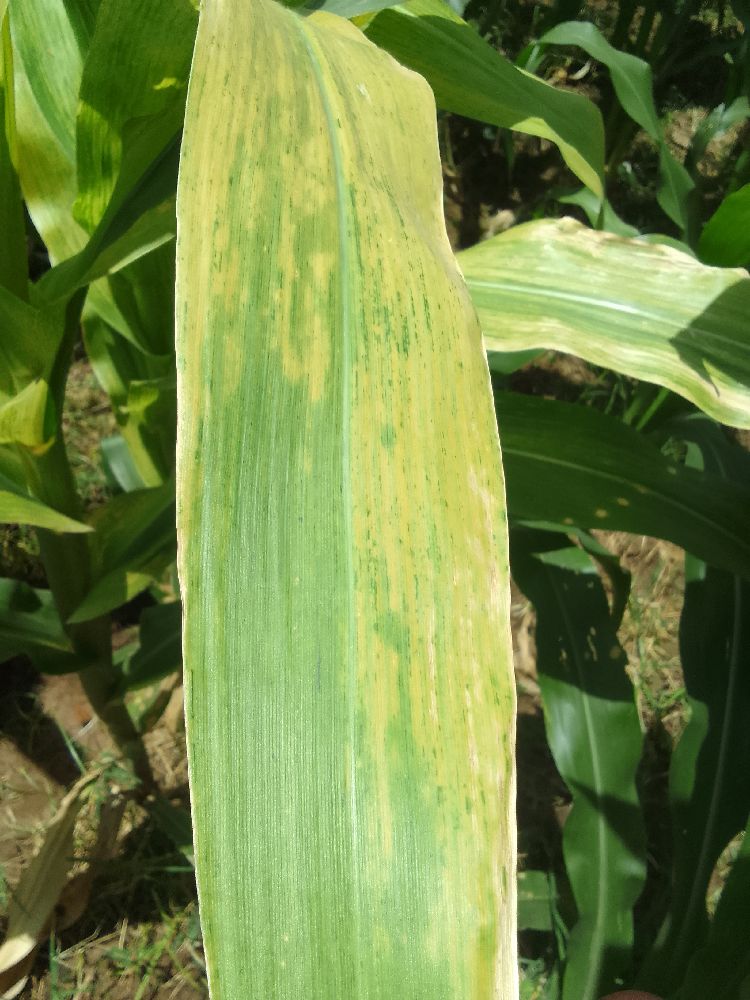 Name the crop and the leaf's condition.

maize, maize lethal necrosis
